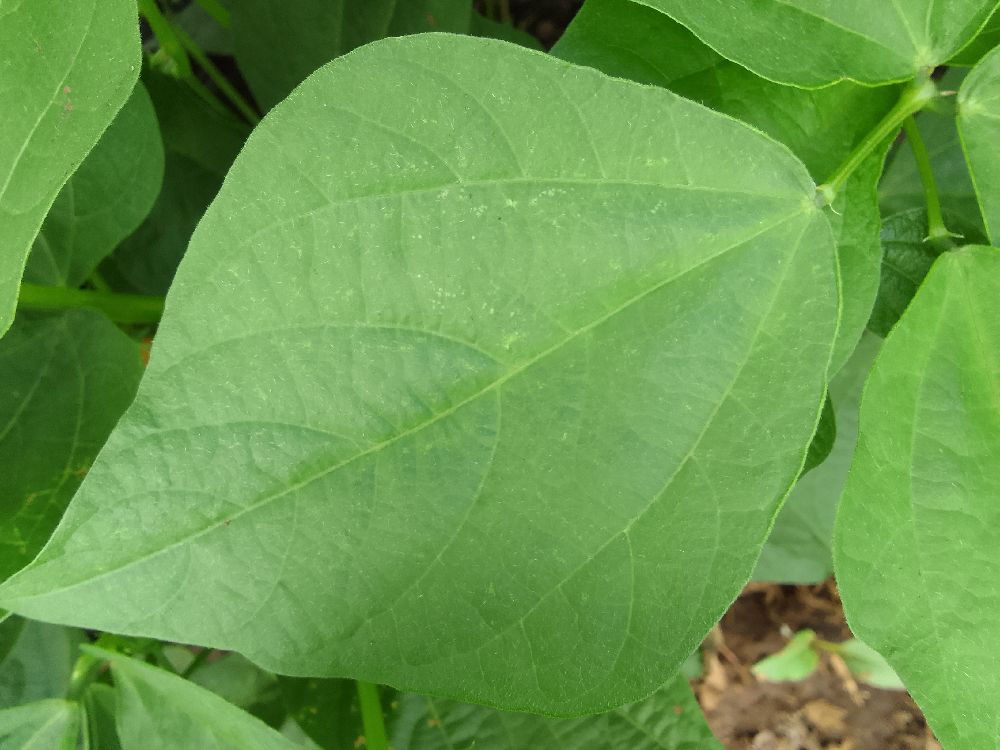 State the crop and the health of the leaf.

common bean, healthy
